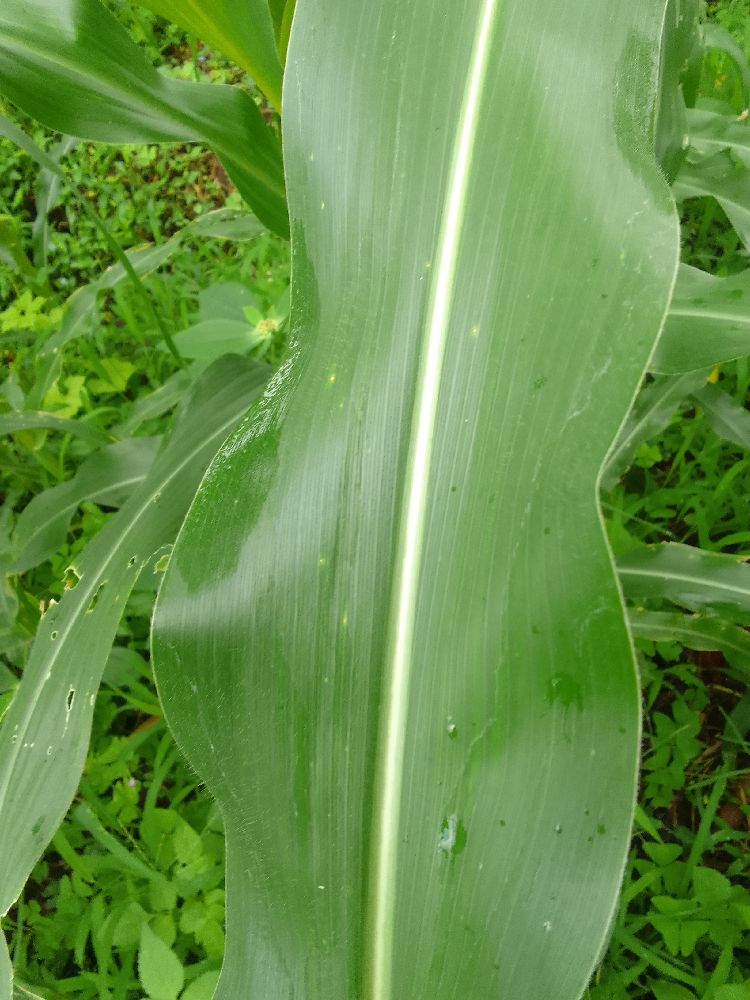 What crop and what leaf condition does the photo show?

maize, healthy
